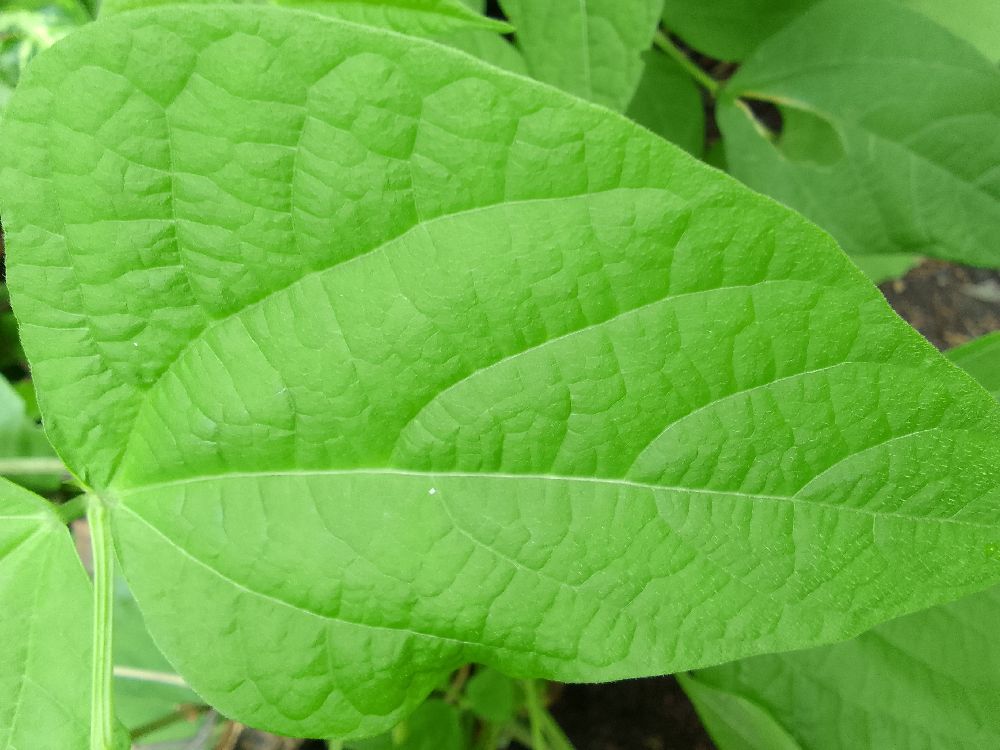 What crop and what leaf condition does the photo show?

common bean, healthy
